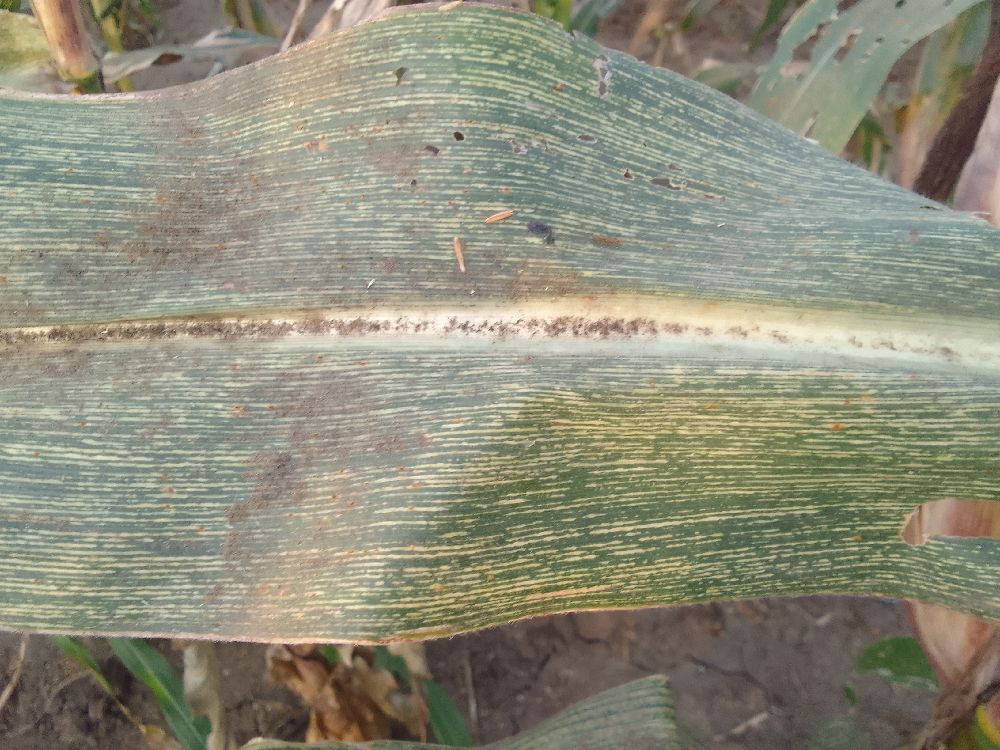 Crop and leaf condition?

maize, maize streak virus
